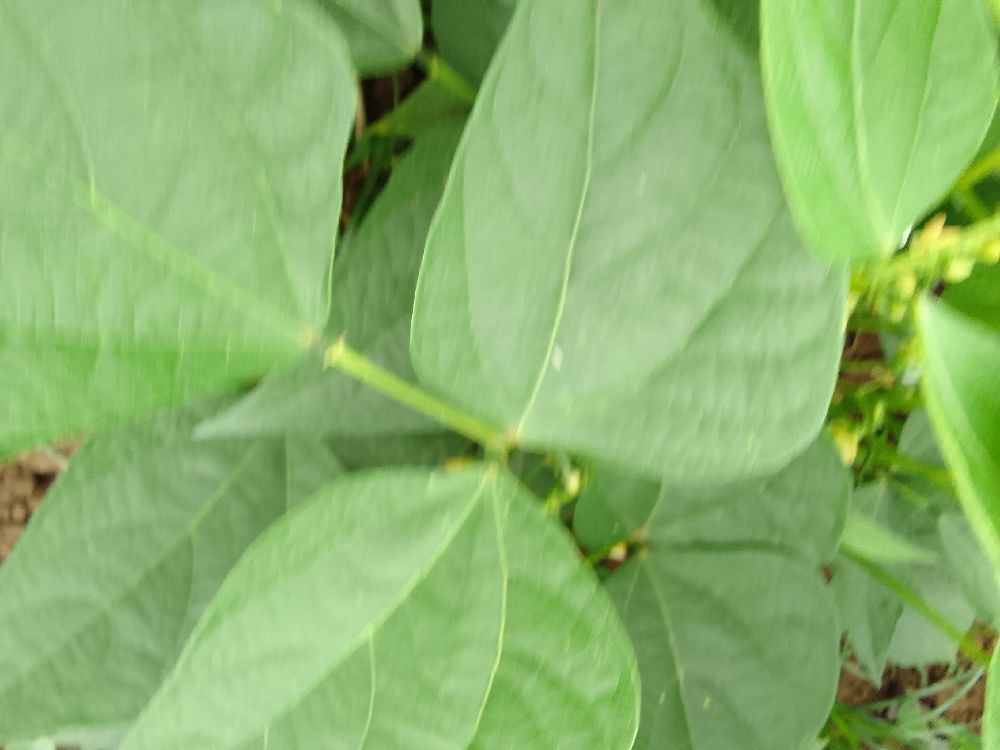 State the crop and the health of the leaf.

common bean, healthy
